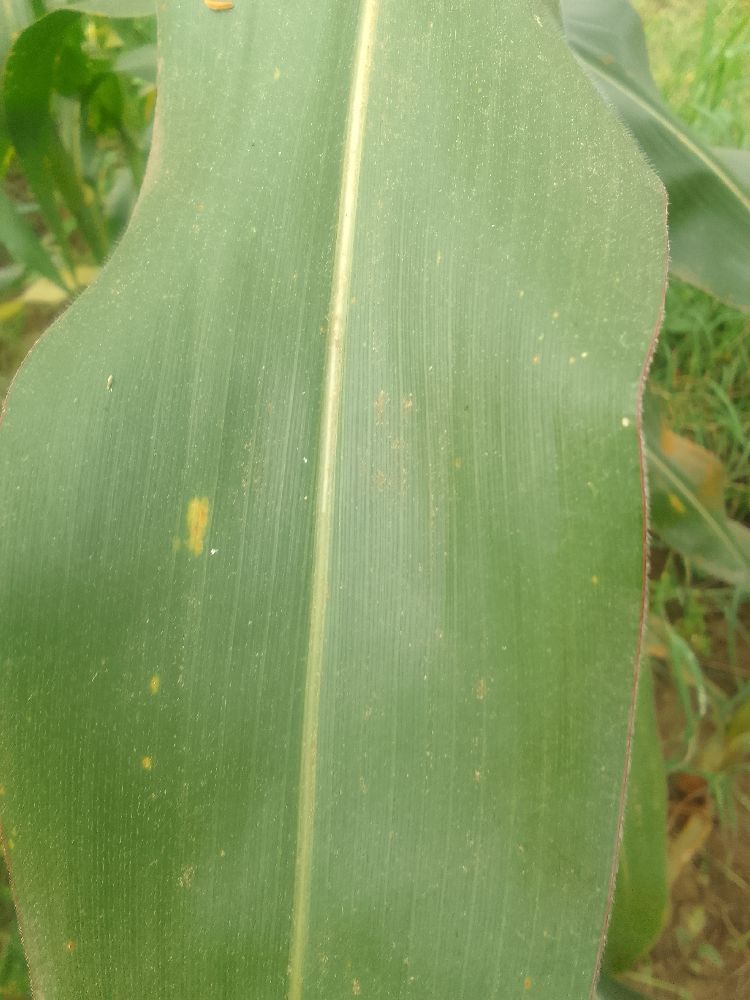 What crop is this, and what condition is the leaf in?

maize, healthy
